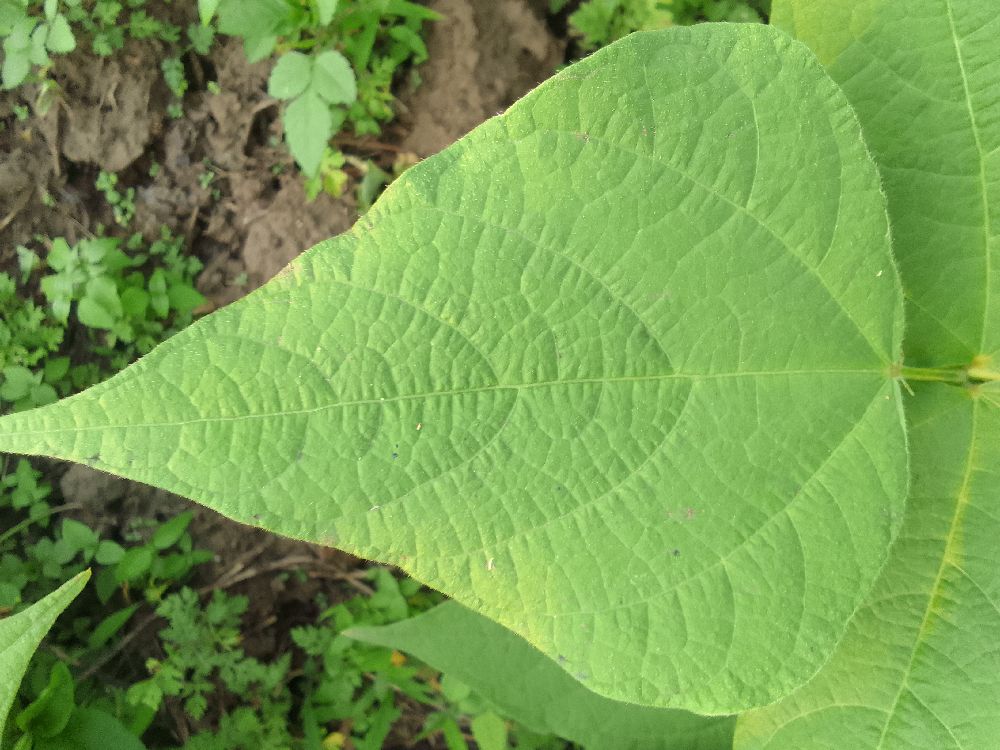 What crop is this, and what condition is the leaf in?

common bean, healthy
